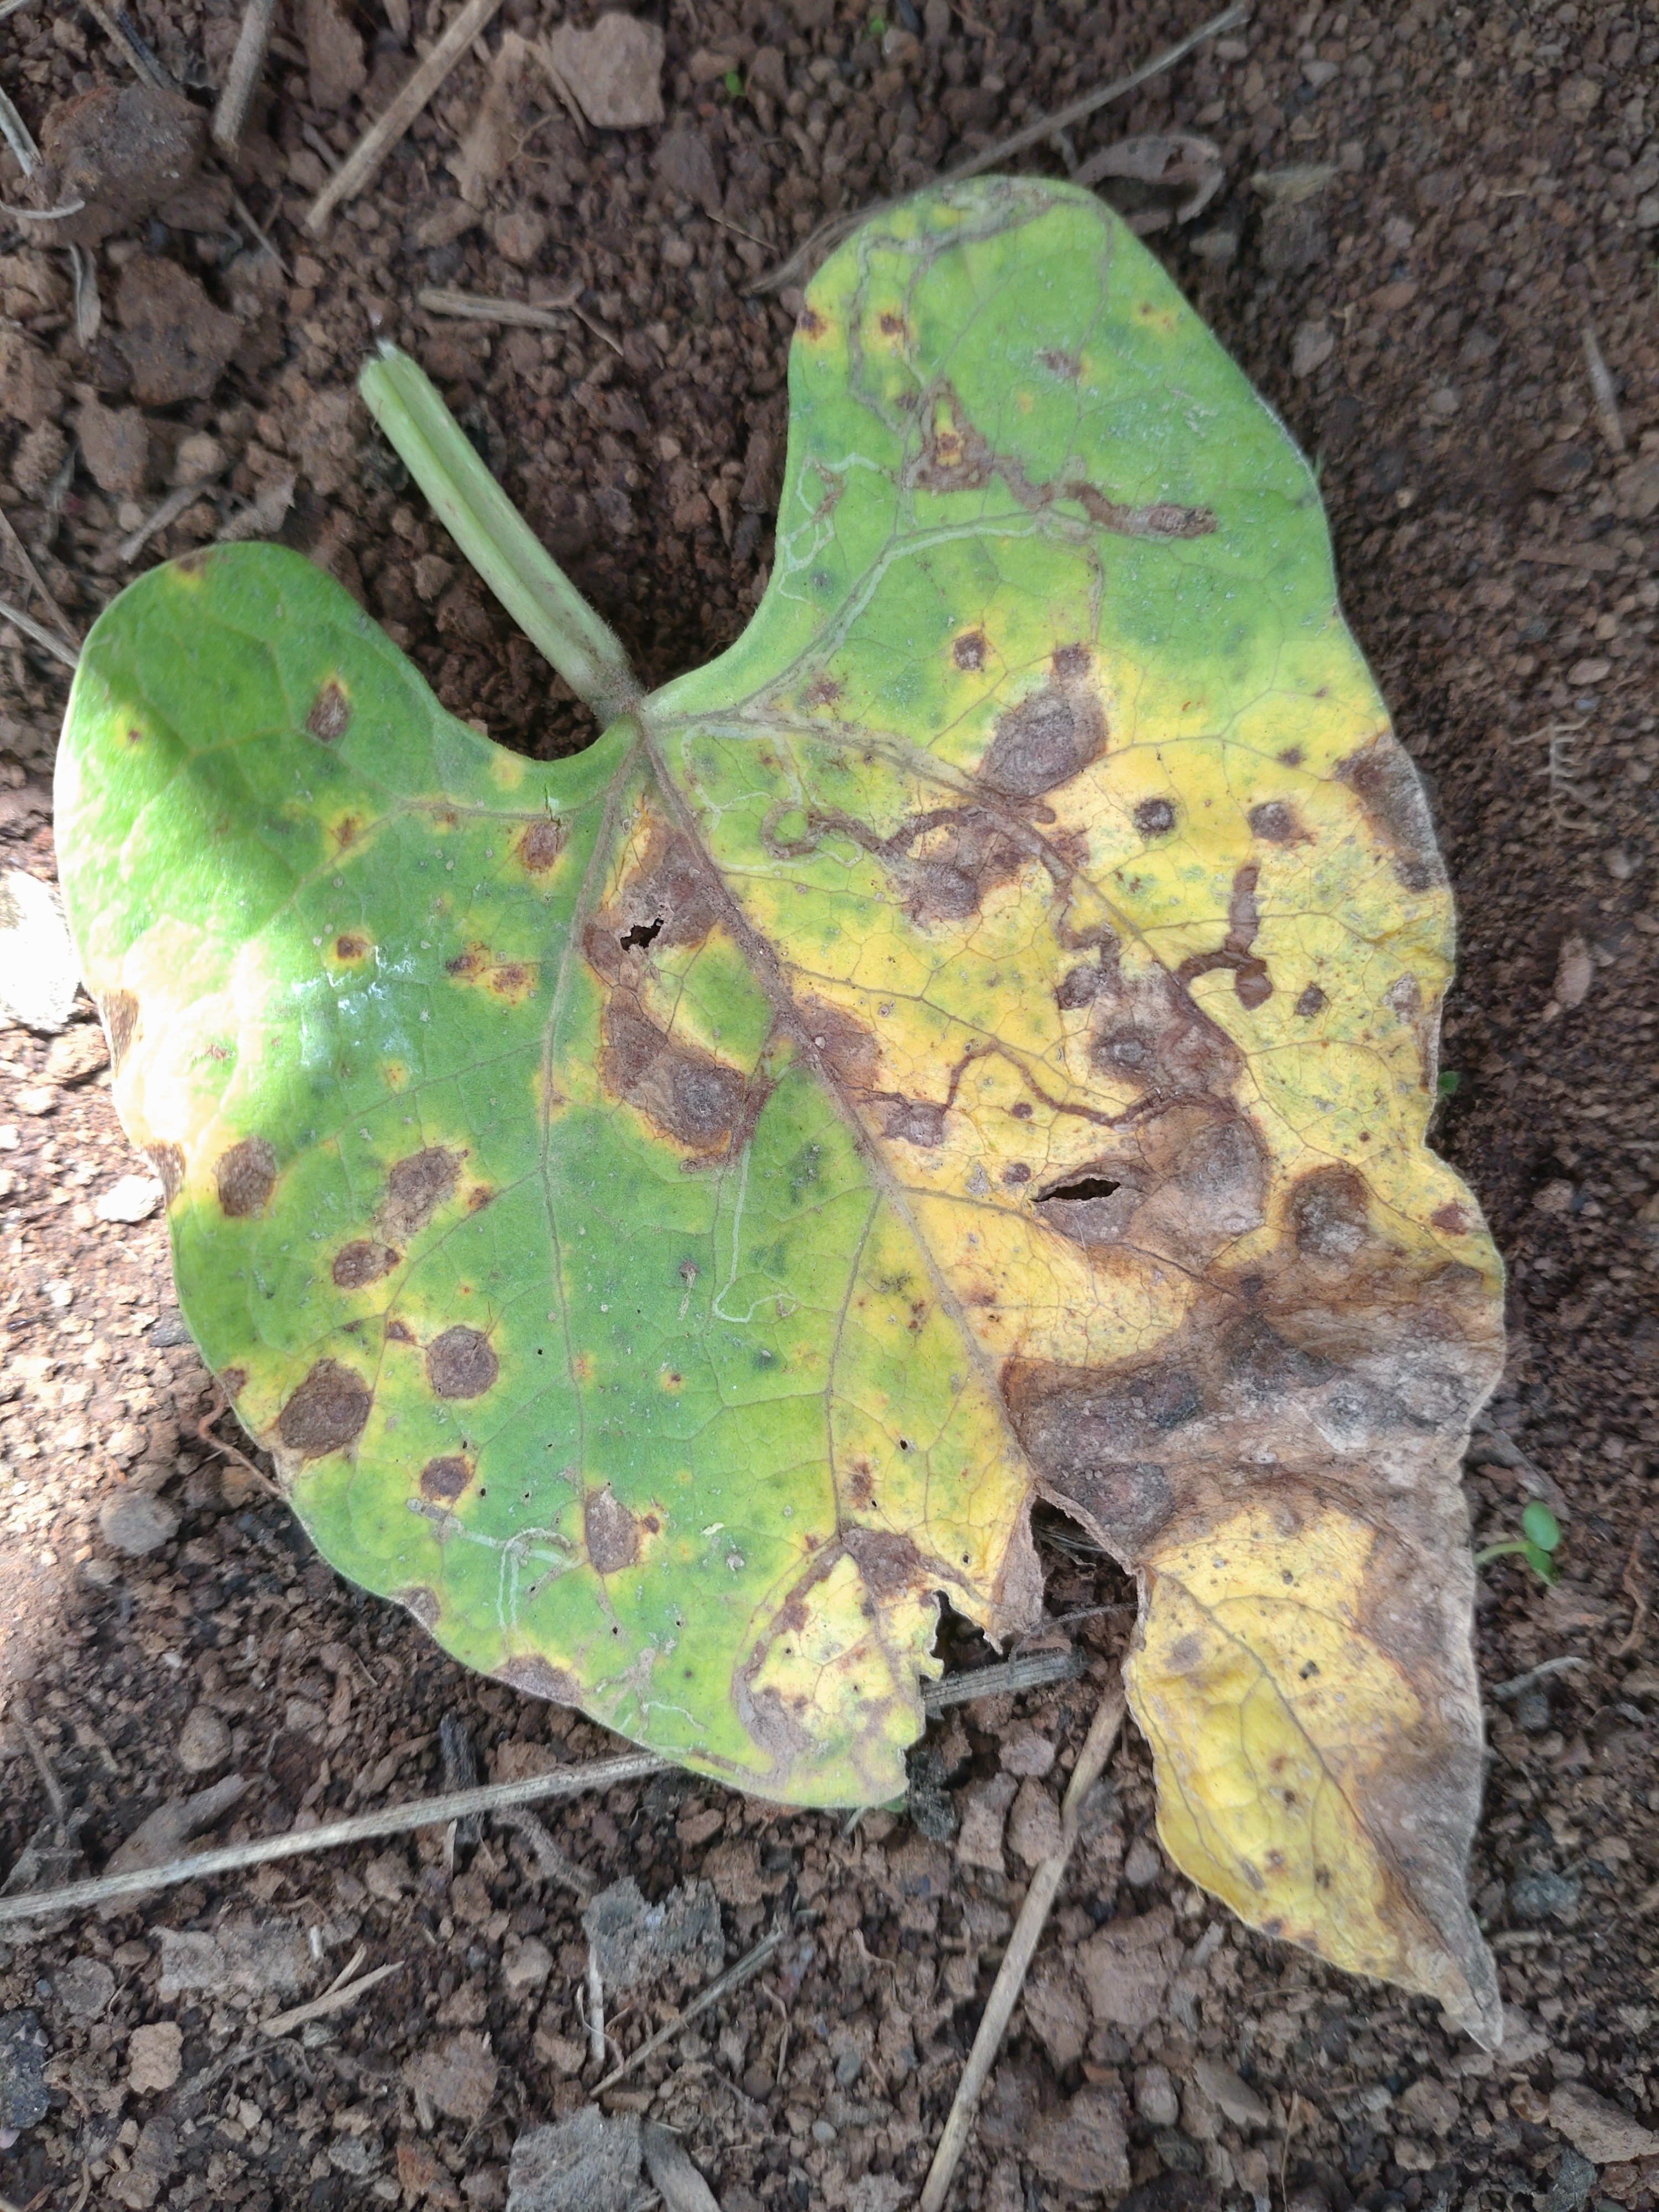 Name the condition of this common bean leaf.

rust
